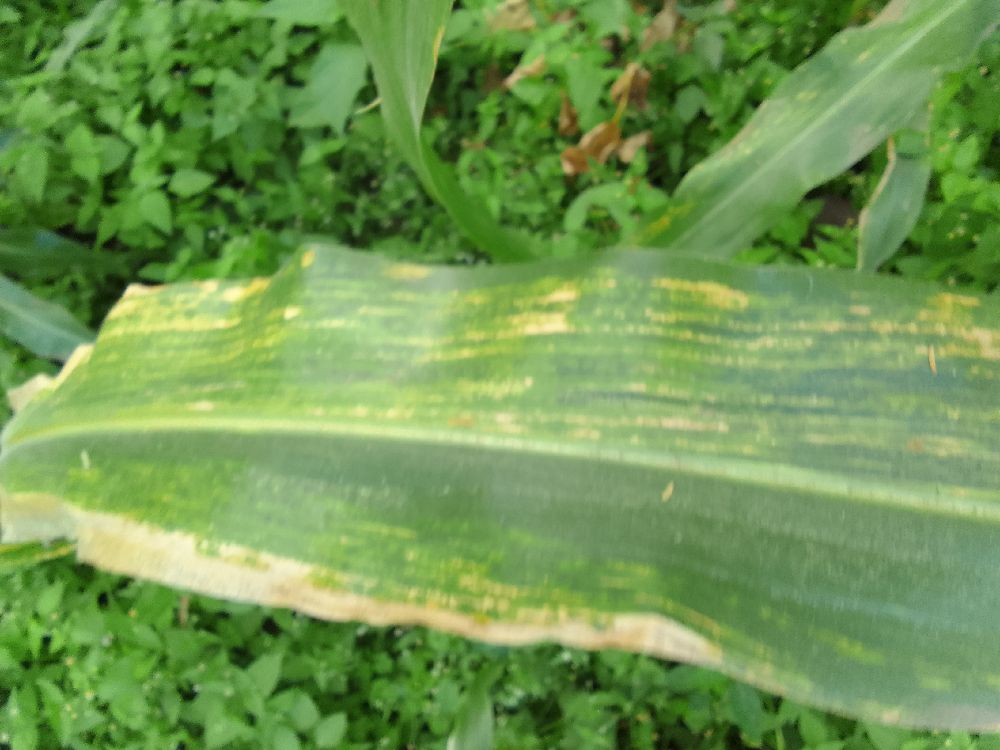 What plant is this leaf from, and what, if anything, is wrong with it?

maize, maize lethal necrosis
